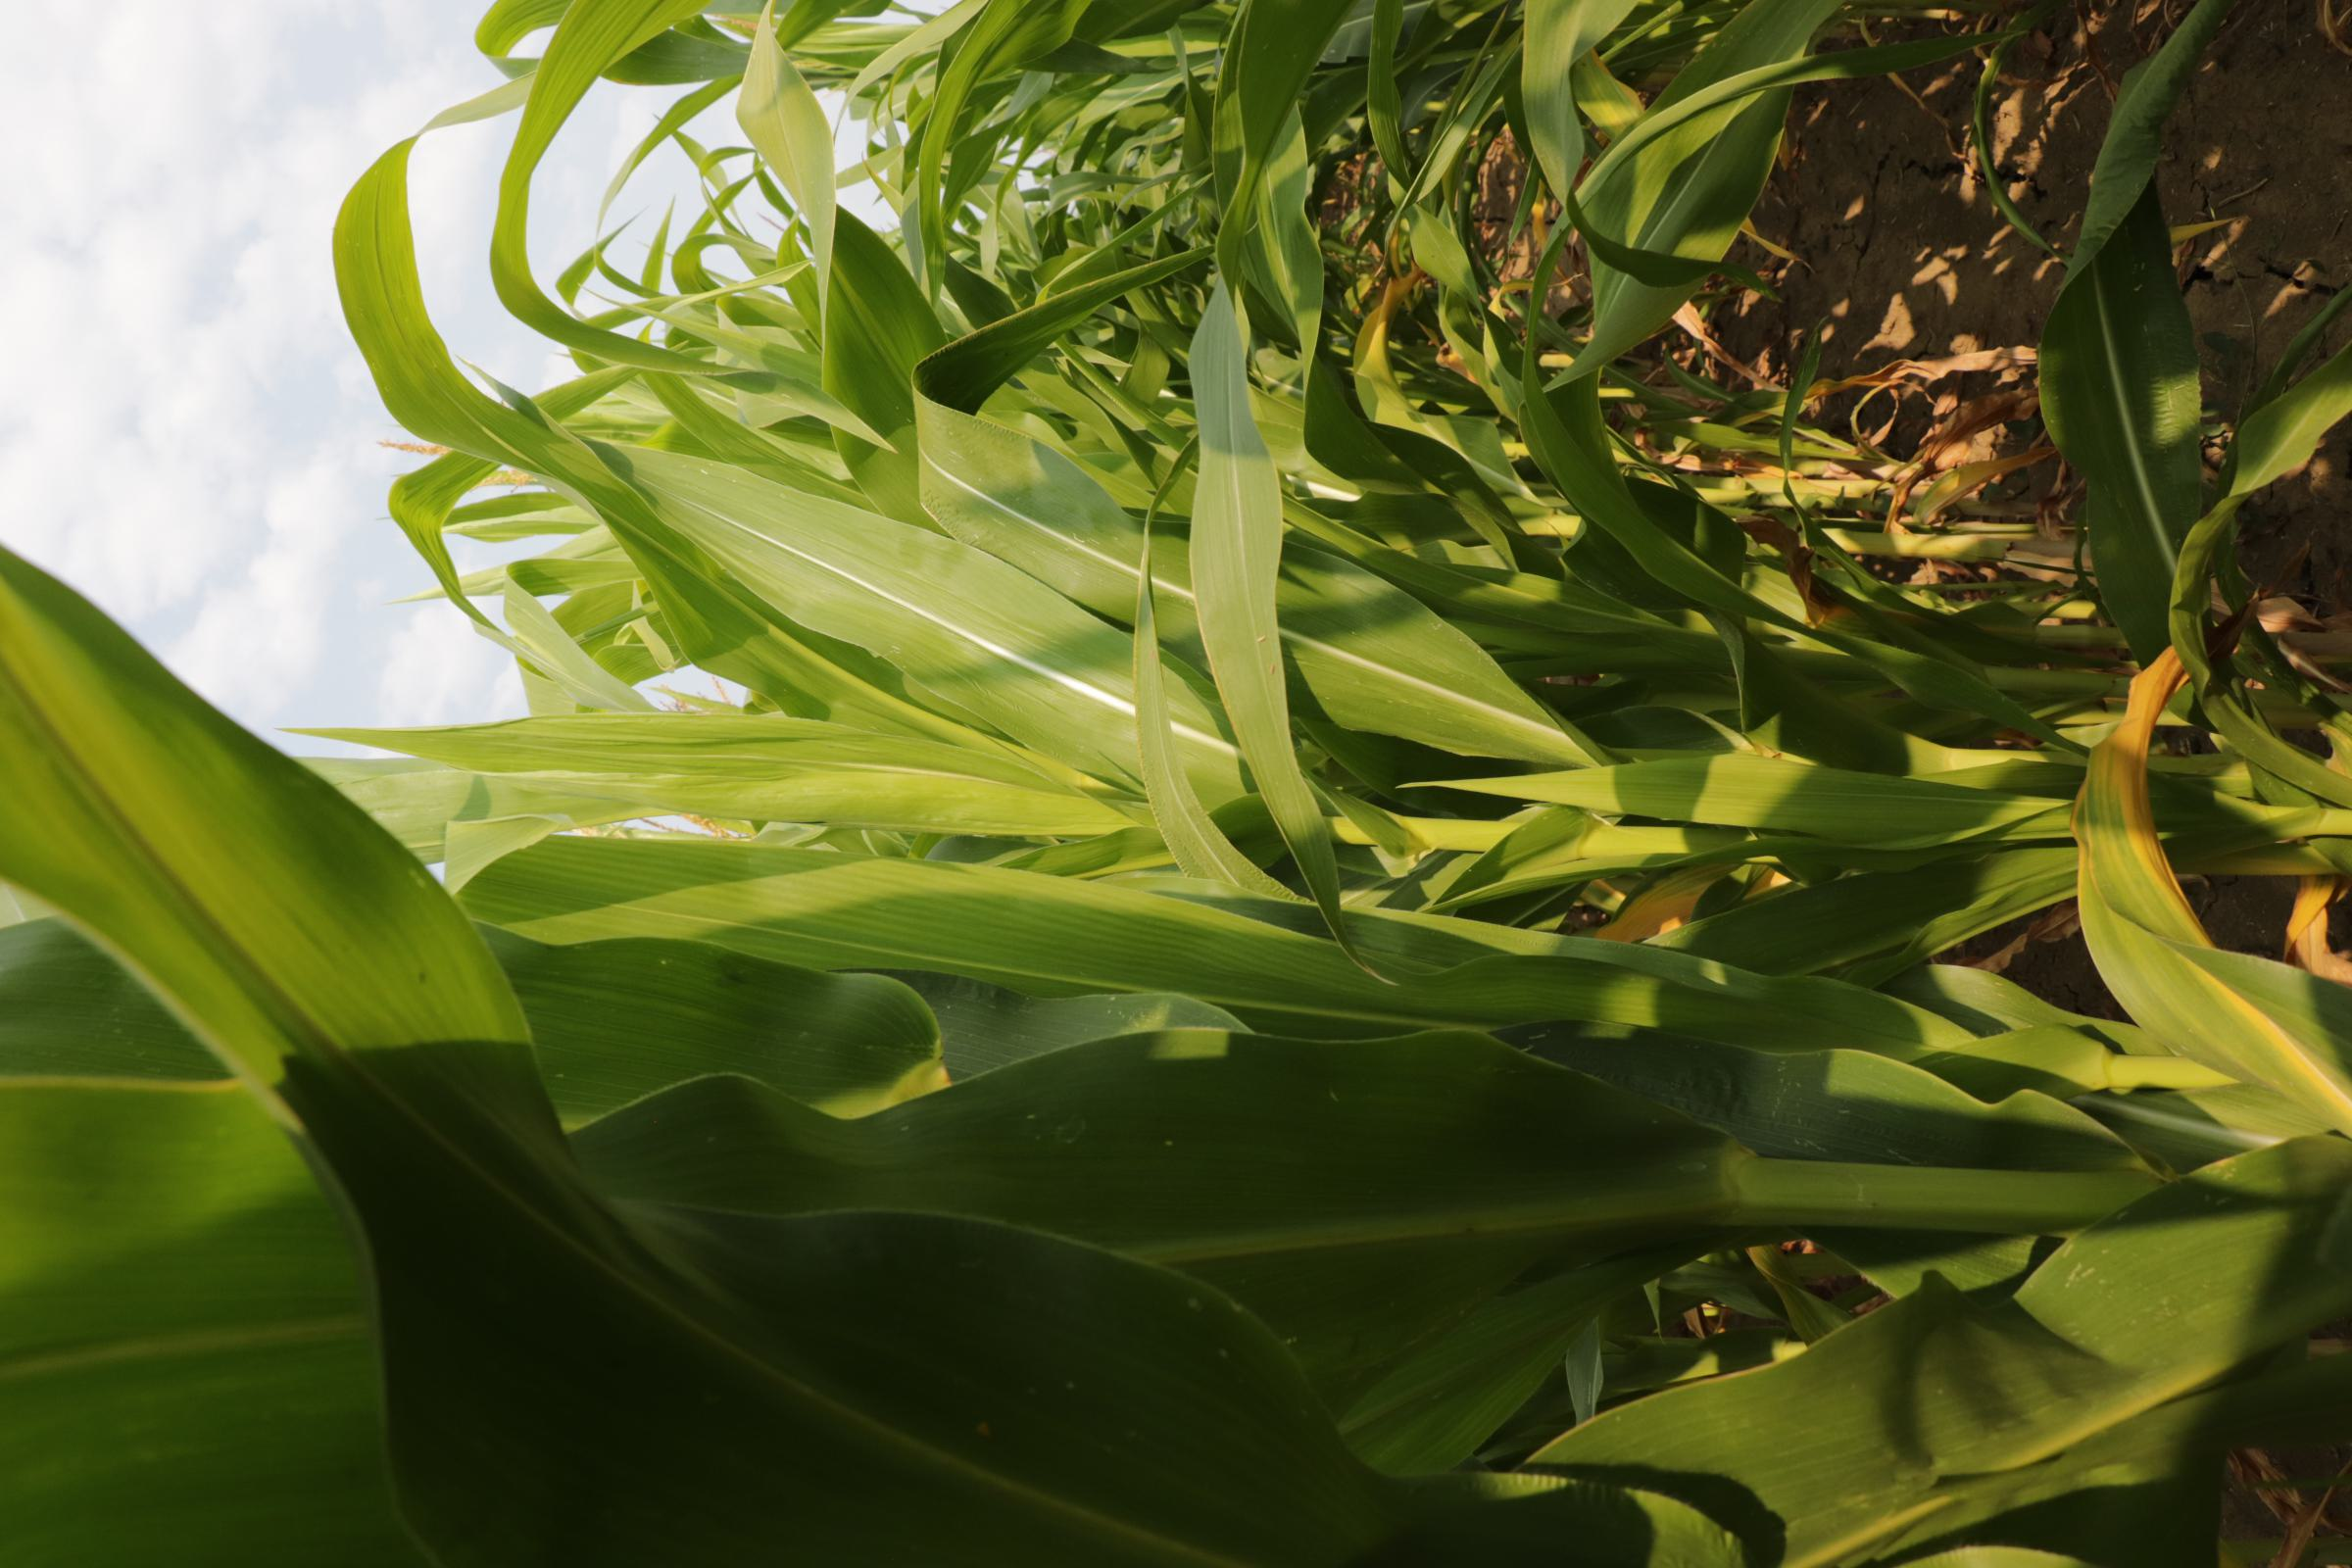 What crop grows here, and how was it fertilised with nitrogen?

maize, full nitrogen fertilisation
